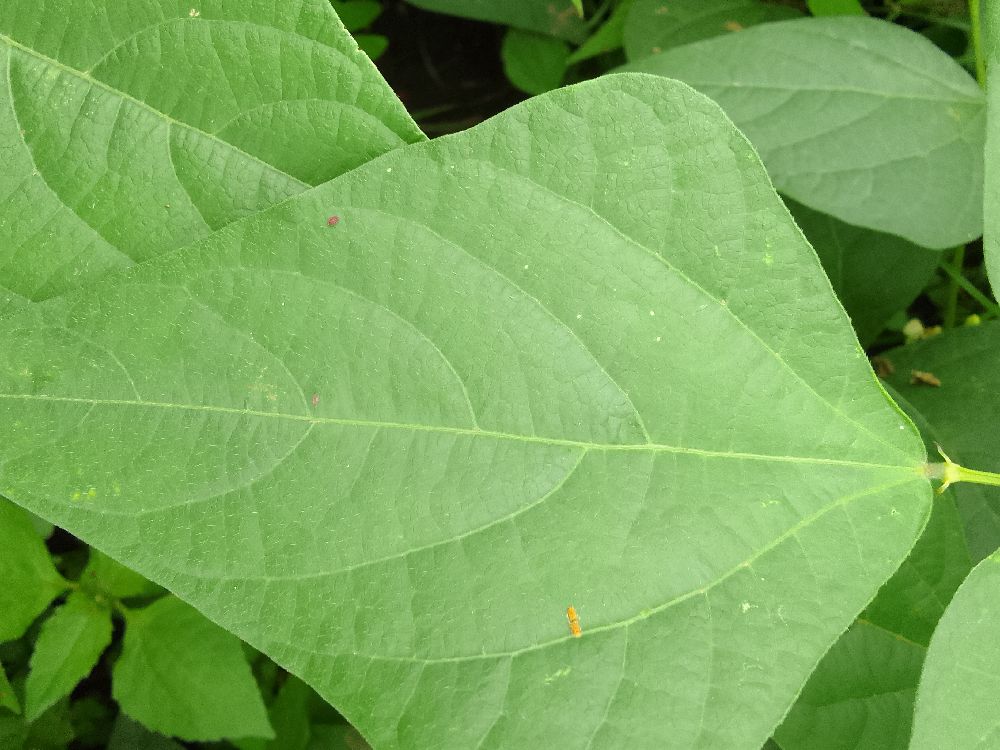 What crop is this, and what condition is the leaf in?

common bean, healthy
